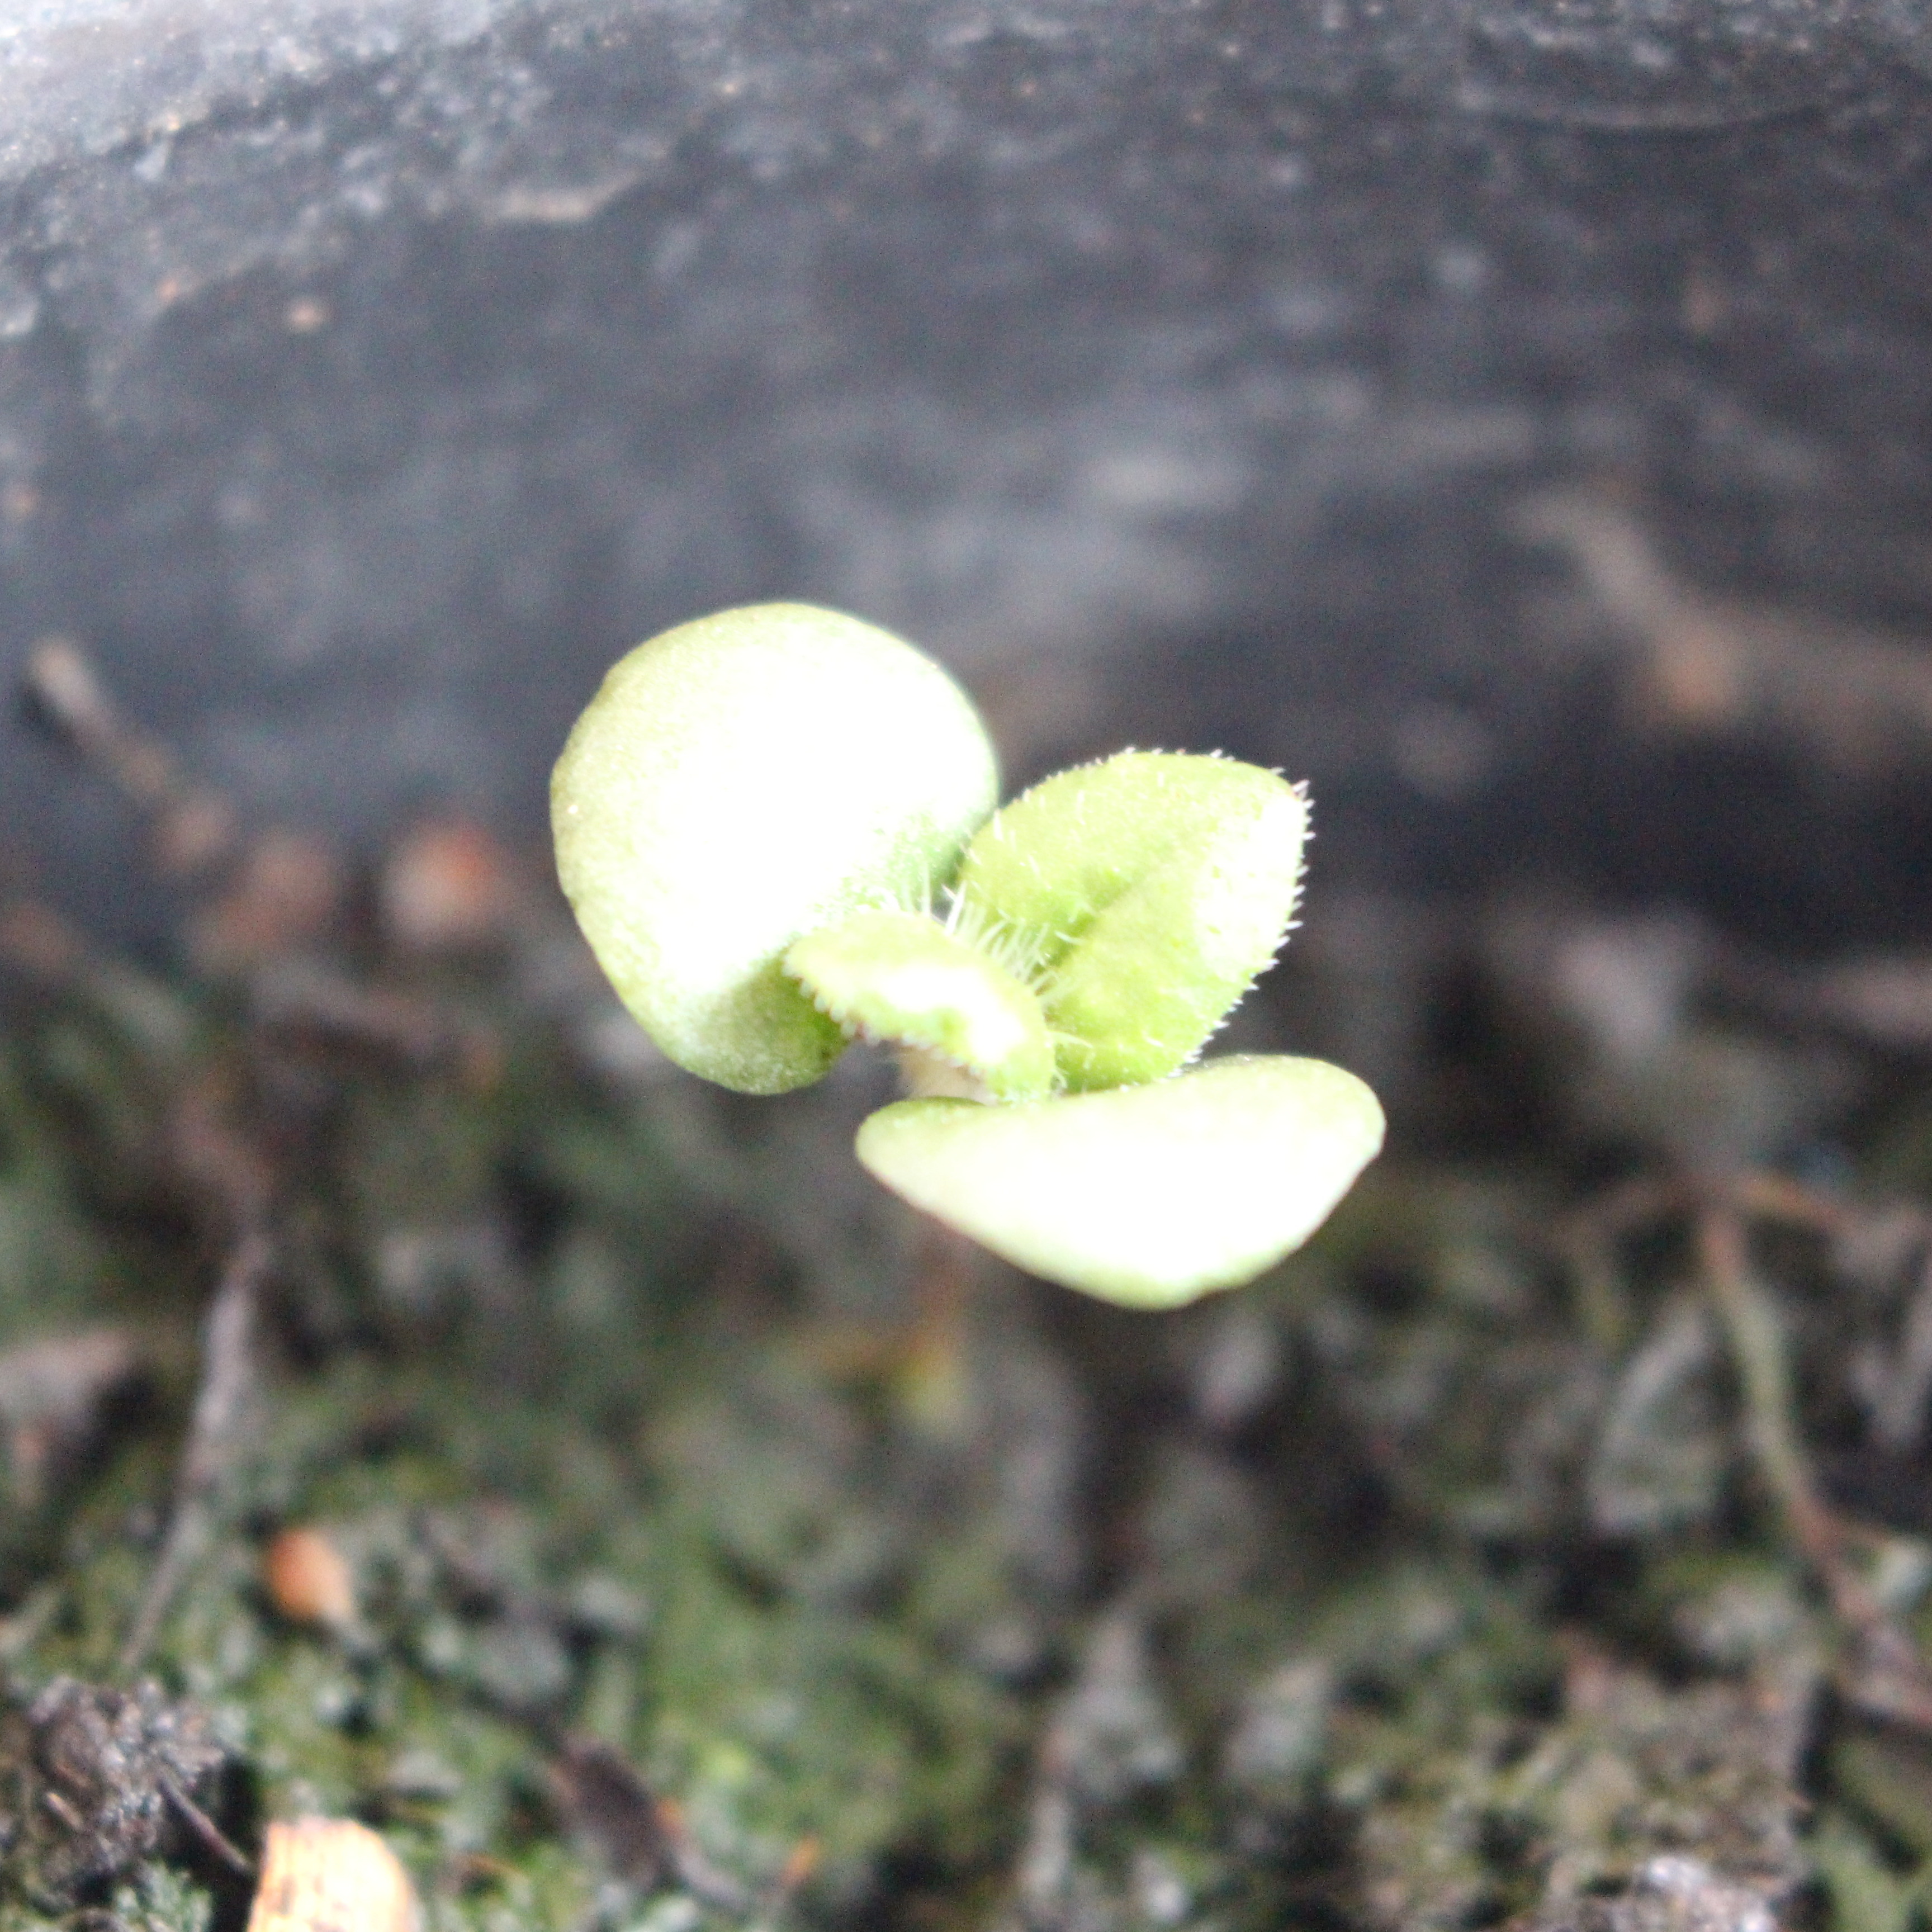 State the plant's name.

Veronica persica
